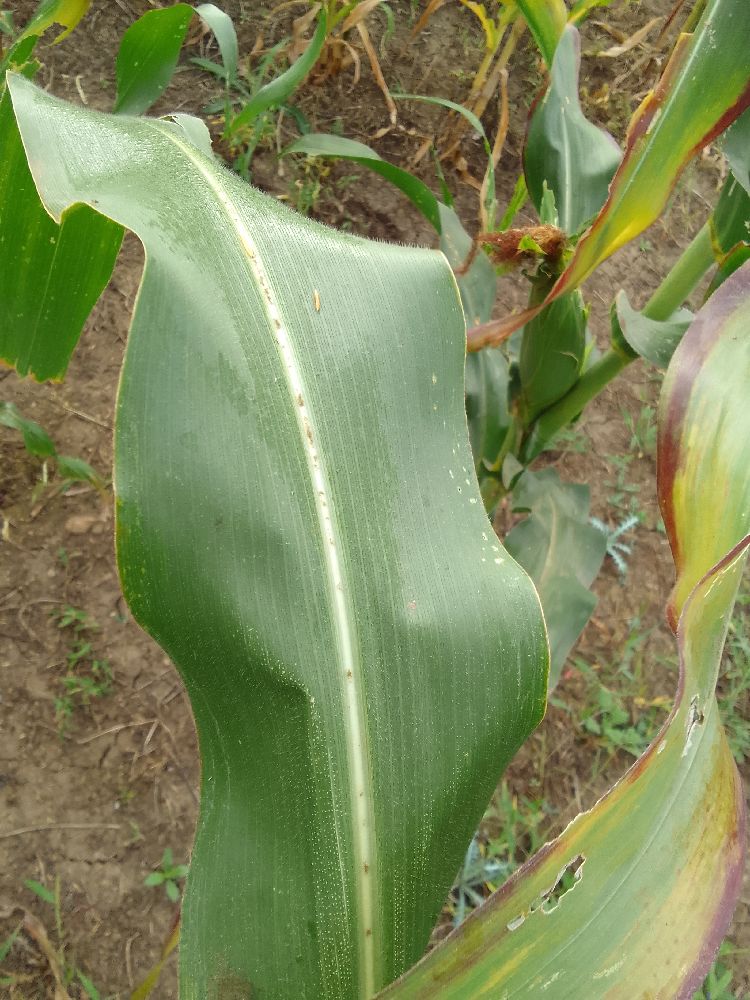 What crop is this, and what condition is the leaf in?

maize, healthy
